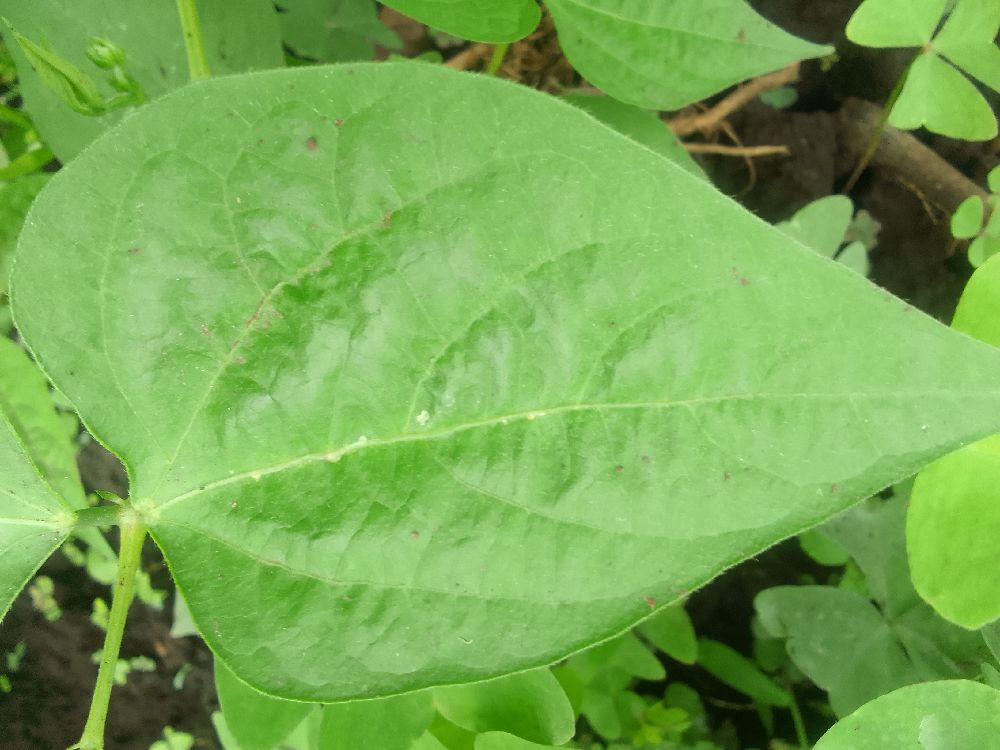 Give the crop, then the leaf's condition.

common bean, healthy
